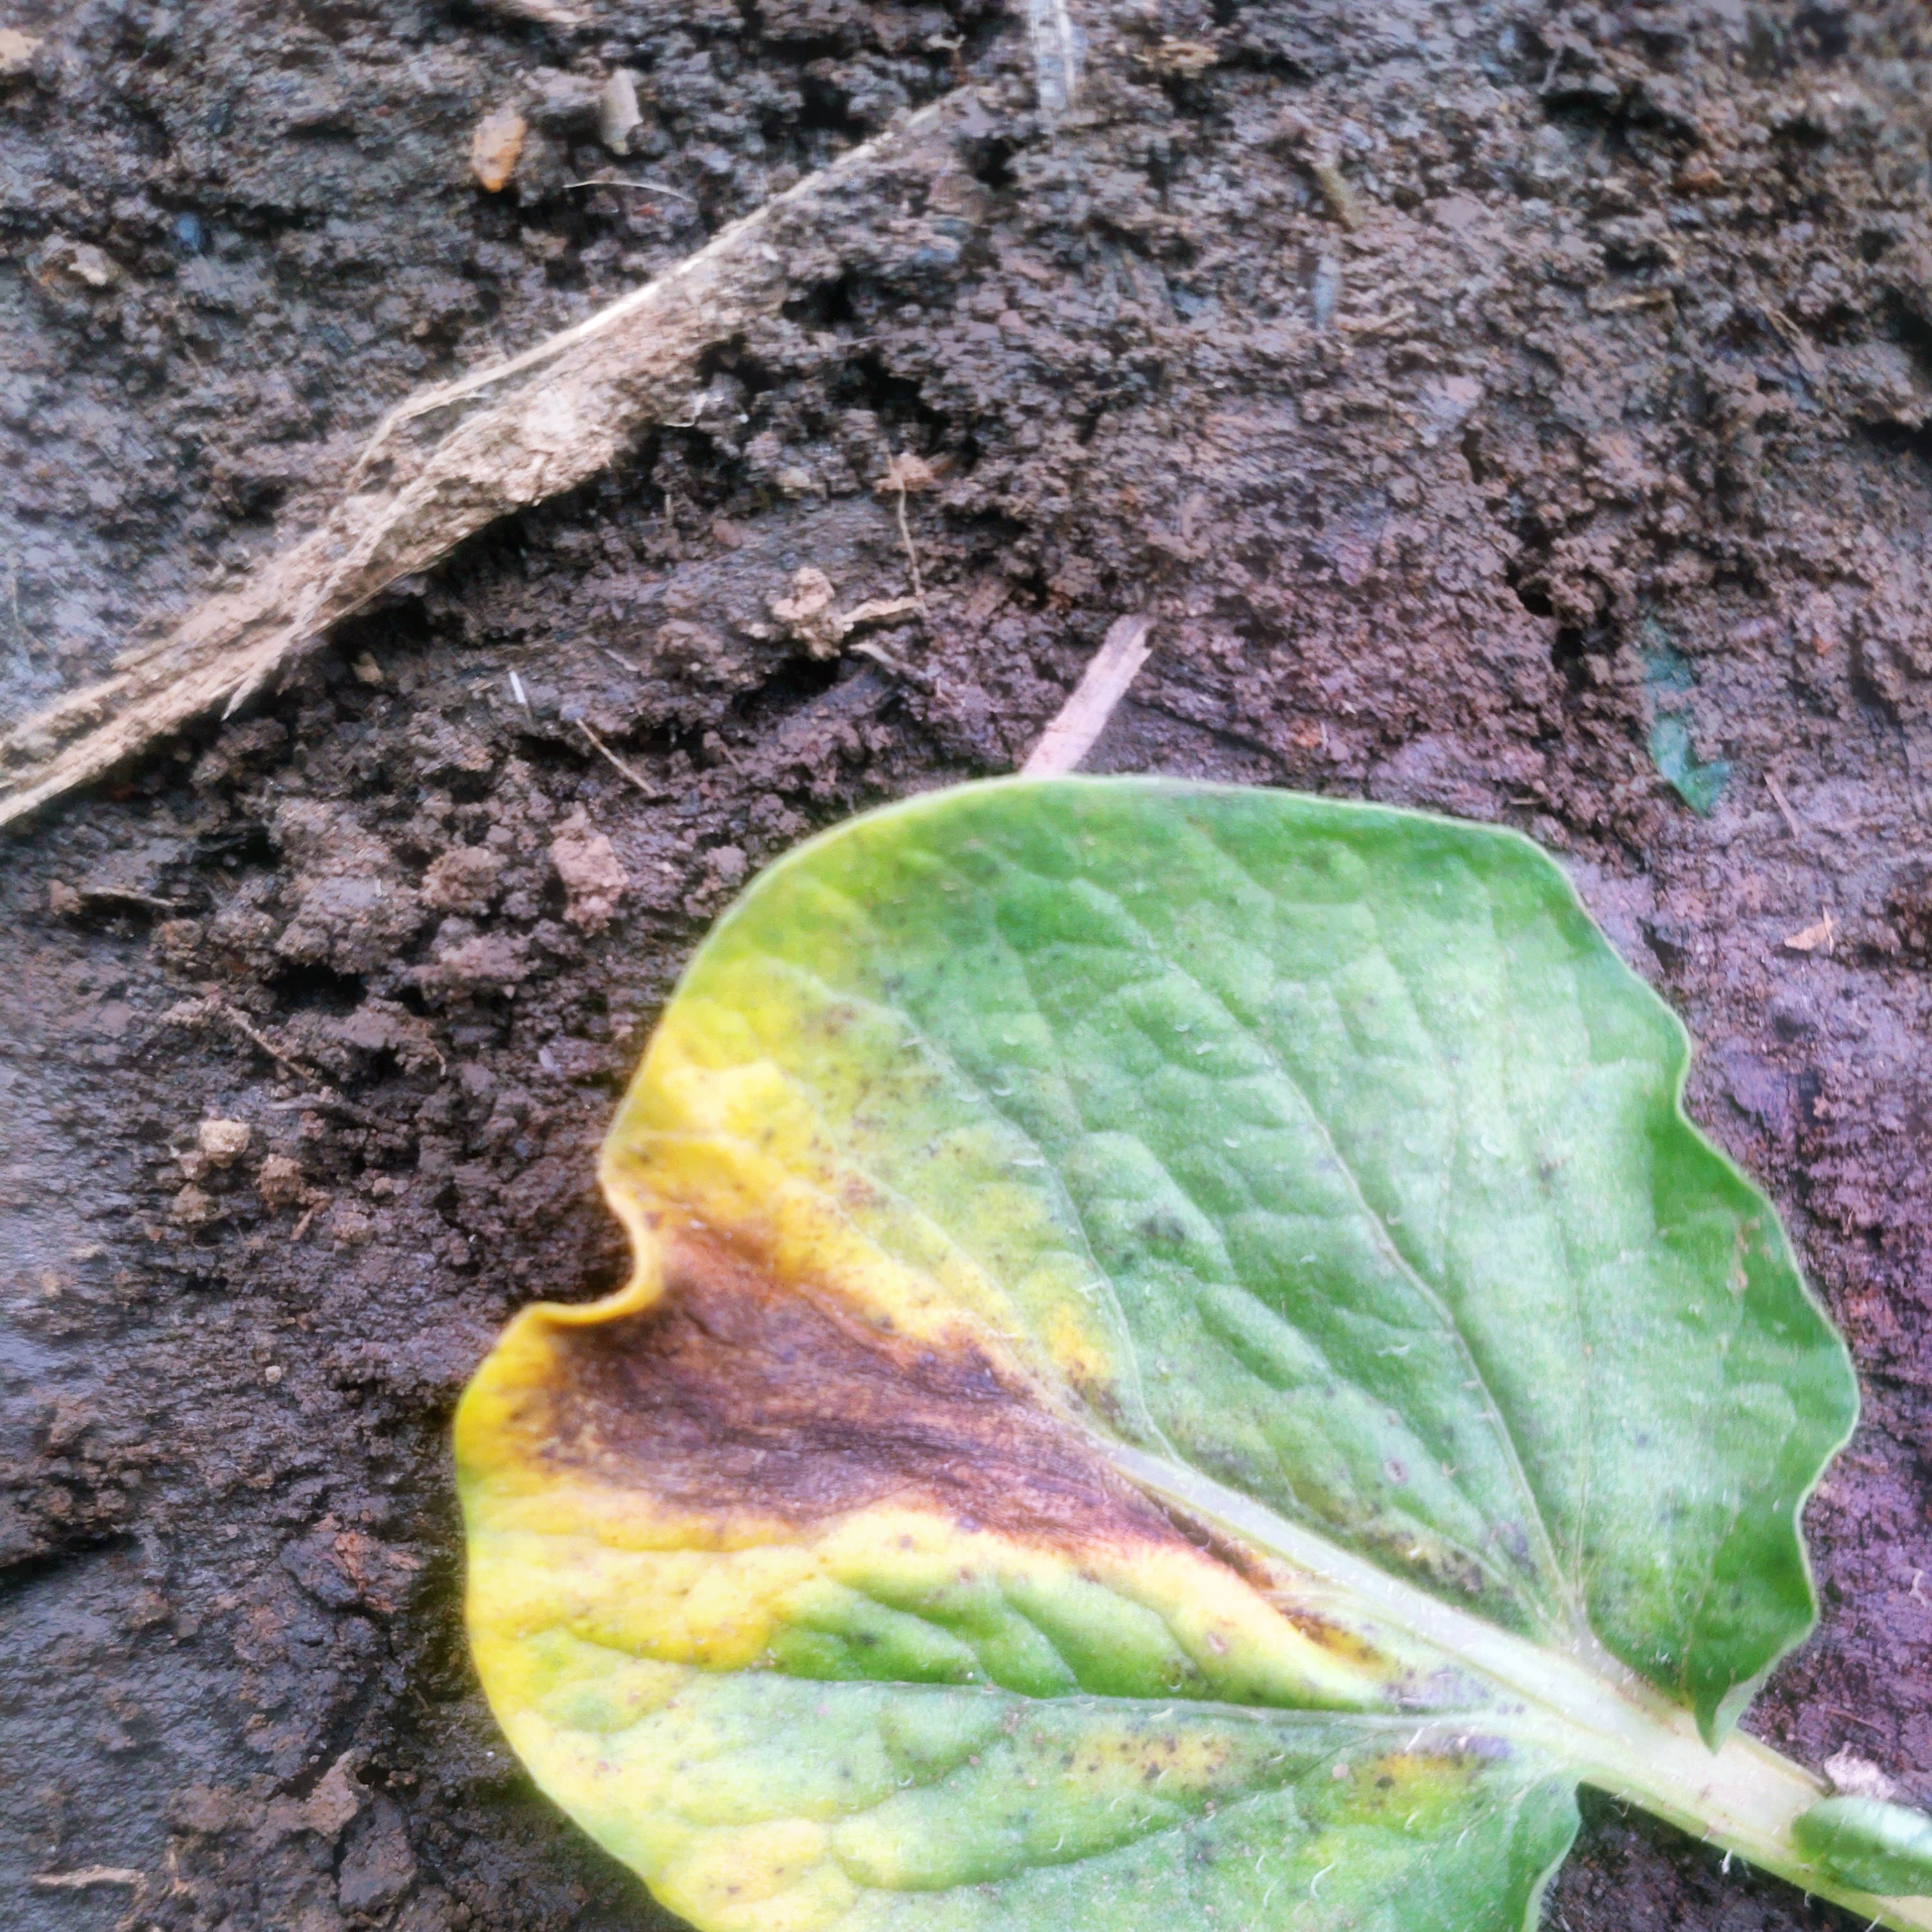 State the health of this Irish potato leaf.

late blight
